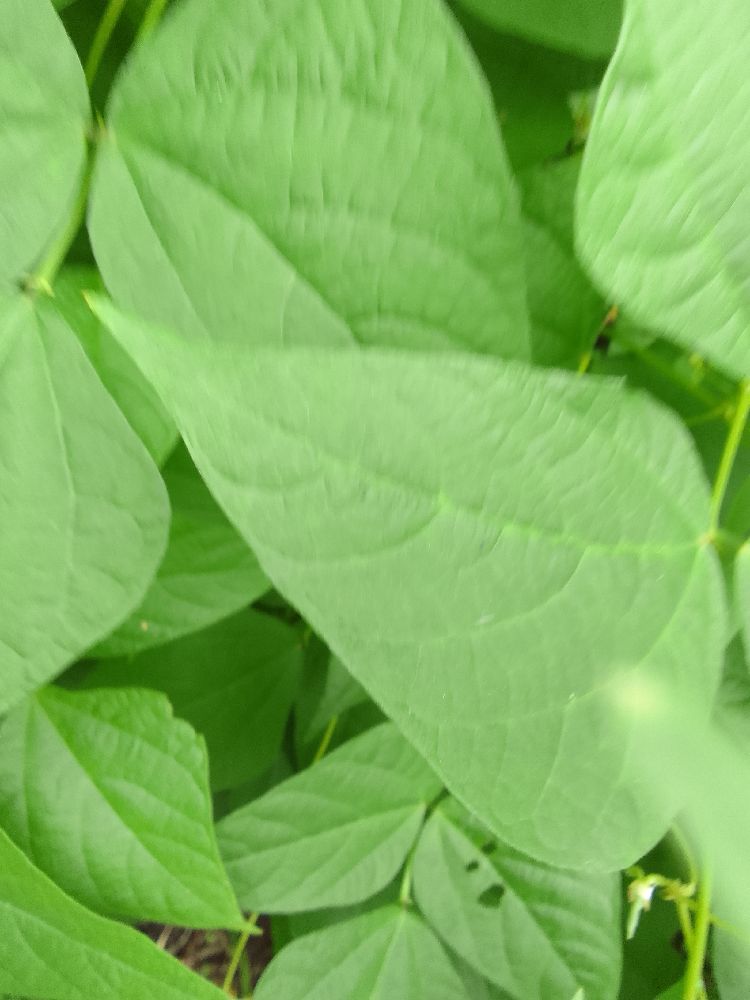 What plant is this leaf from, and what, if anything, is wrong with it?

common bean, healthy
